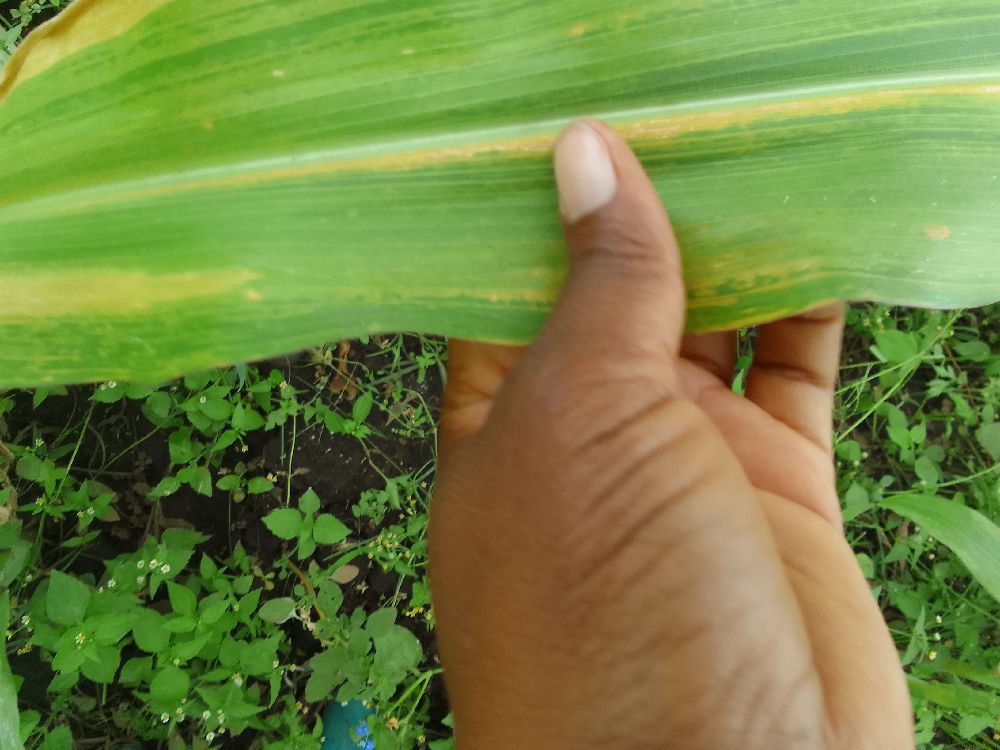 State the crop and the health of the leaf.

maize, maize lethal necrosis
